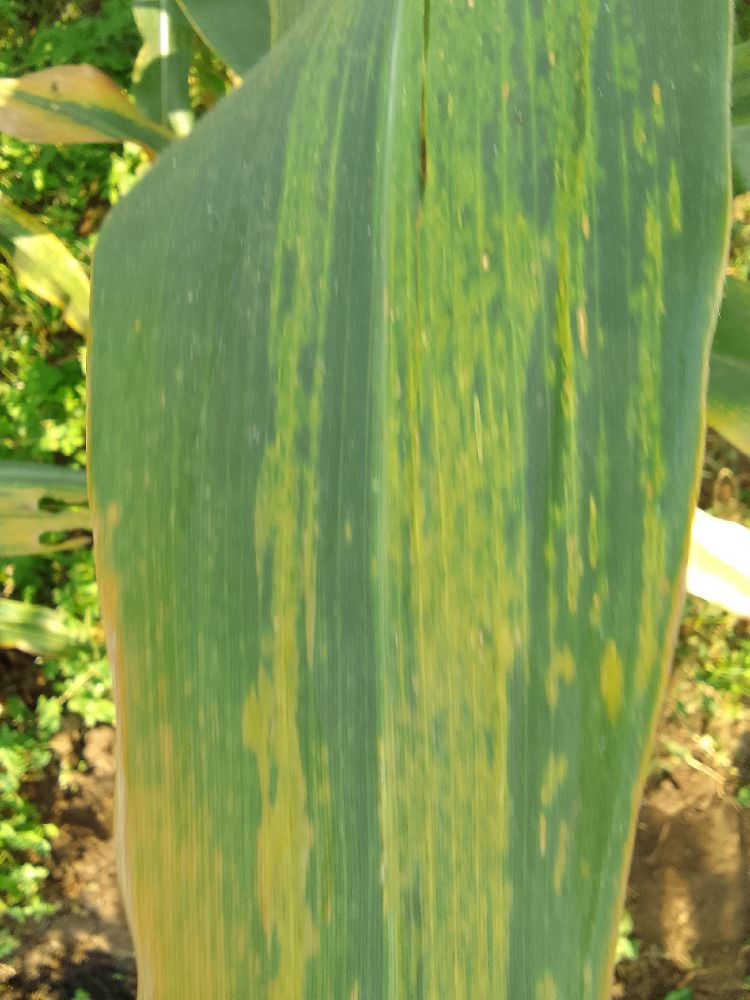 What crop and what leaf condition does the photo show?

maize, maize lethal necrosis
